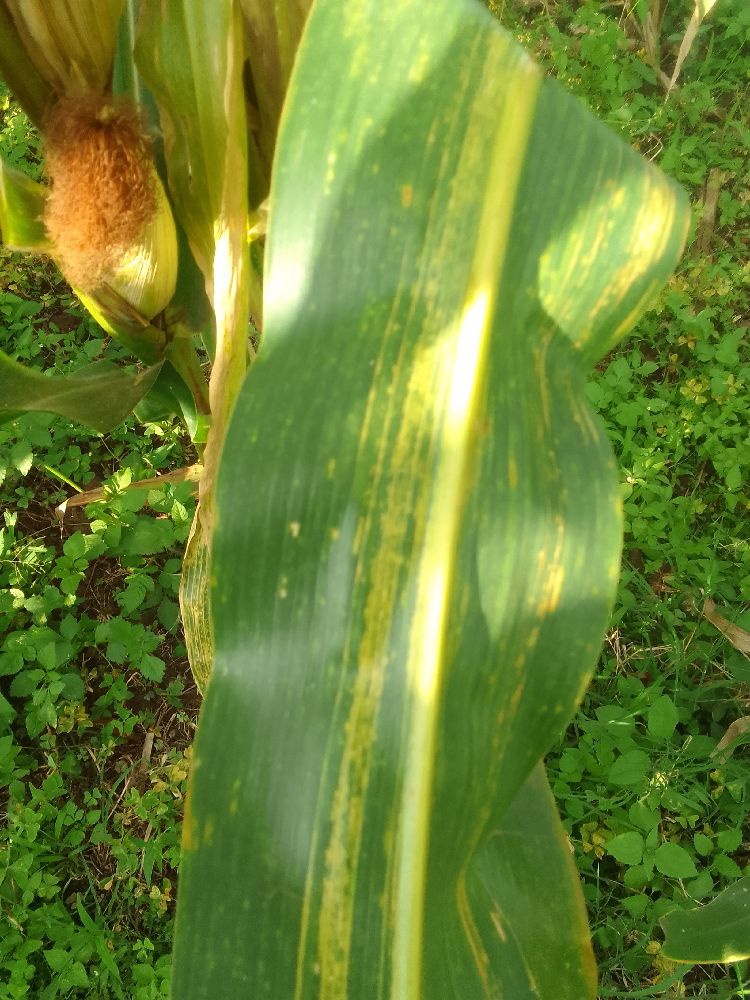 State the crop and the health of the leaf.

maize, maize lethal necrosis
